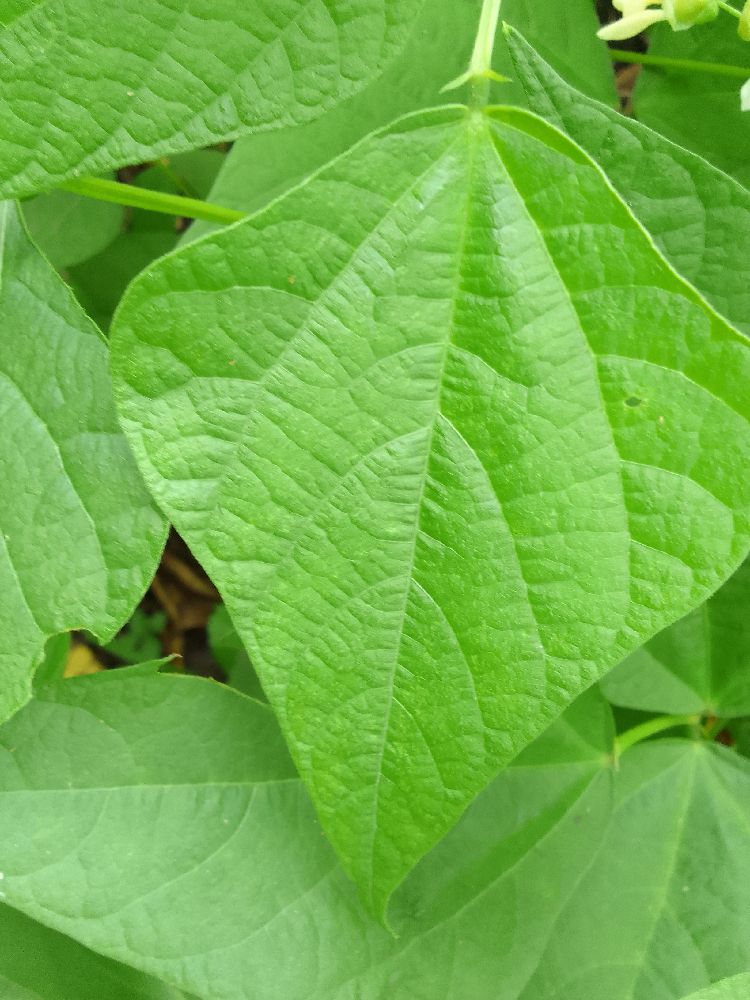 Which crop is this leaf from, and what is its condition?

common bean, healthy
